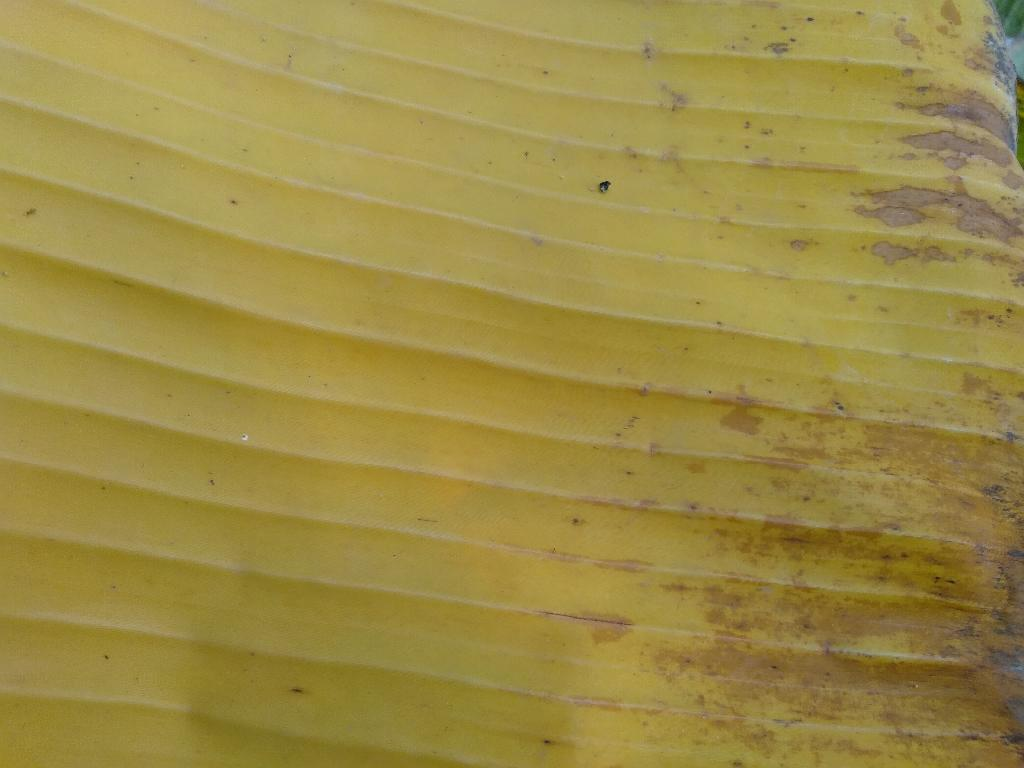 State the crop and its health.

banana, fusarium wilt race 1
